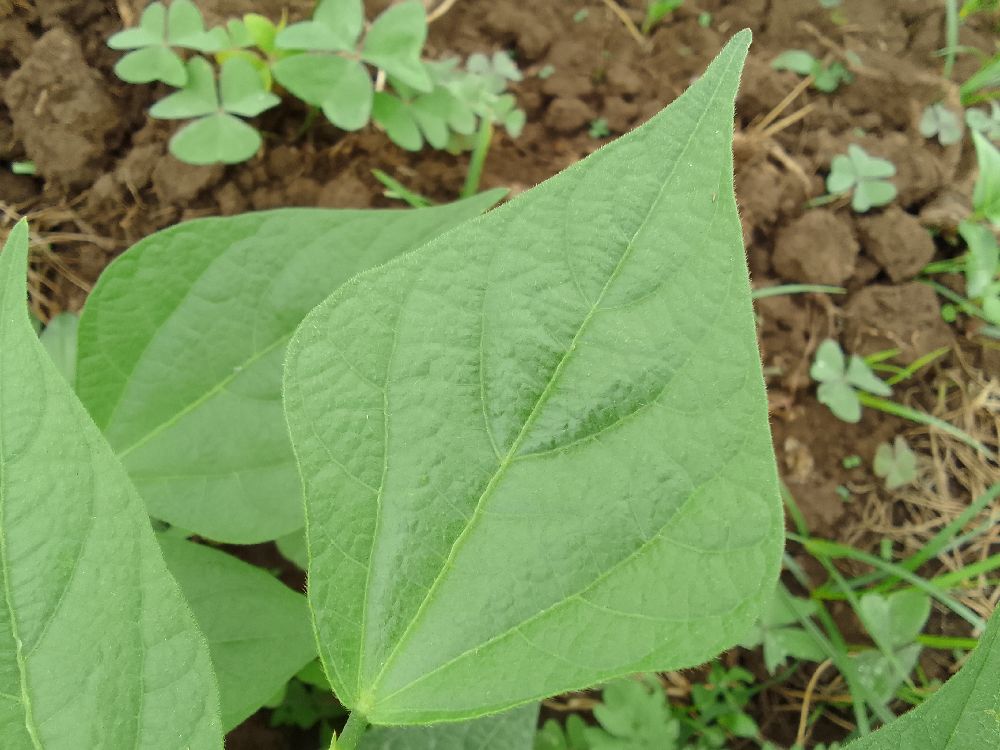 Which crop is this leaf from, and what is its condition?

common bean, healthy
